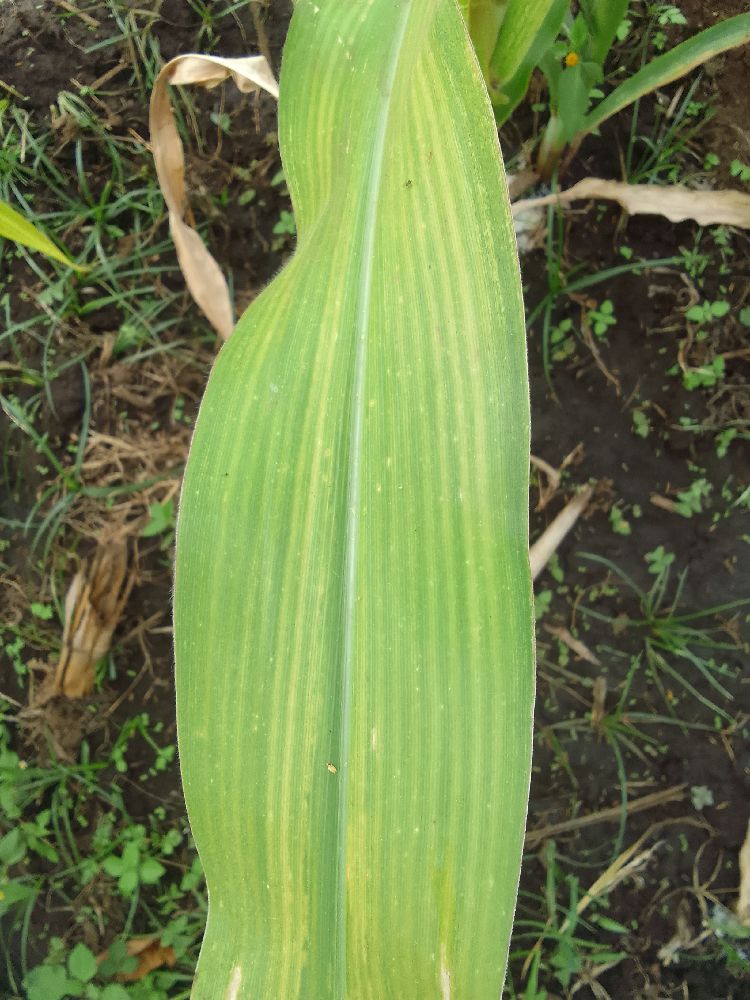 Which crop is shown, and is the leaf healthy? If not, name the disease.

maize, maize lethal necrosis
